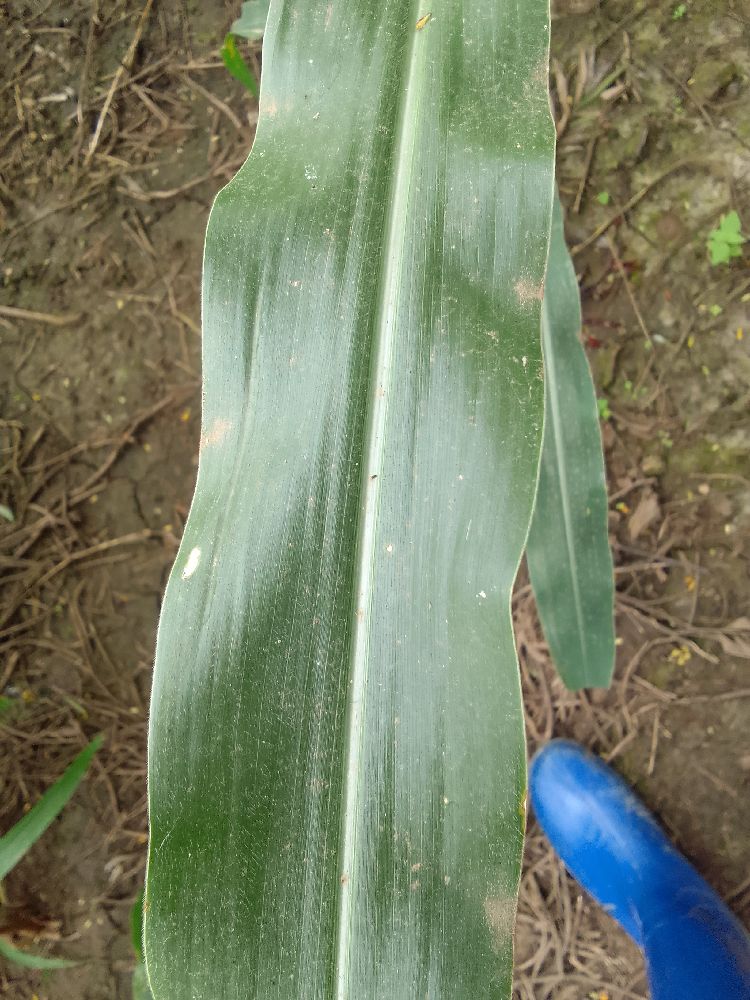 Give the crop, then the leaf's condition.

maize, healthy
